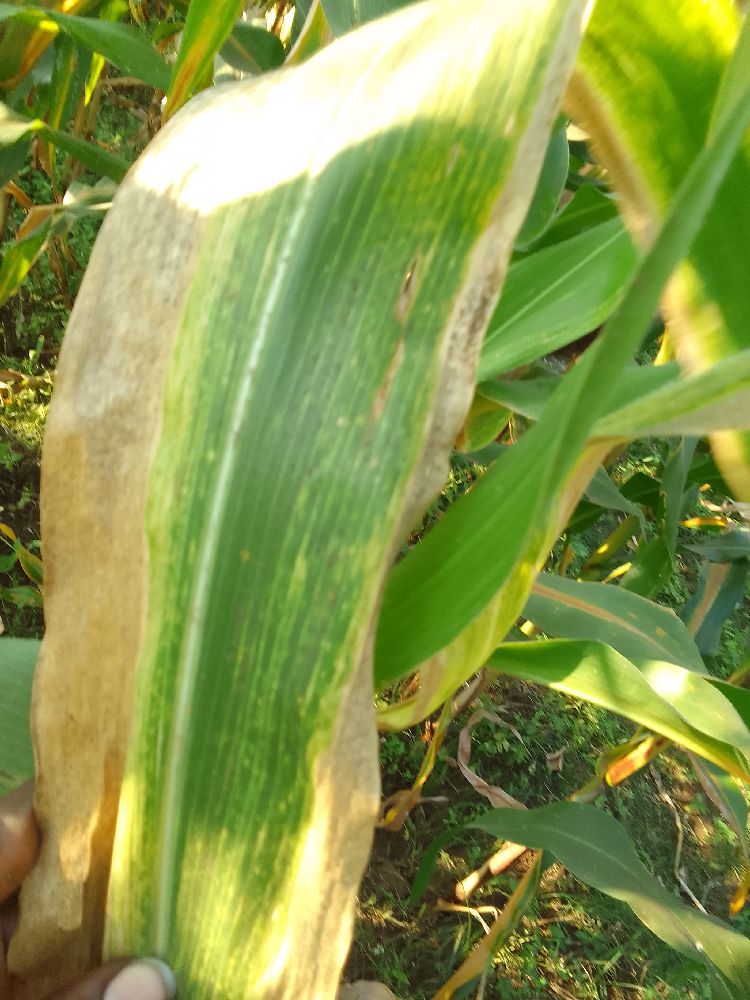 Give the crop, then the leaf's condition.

maize, maize lethal necrosis
